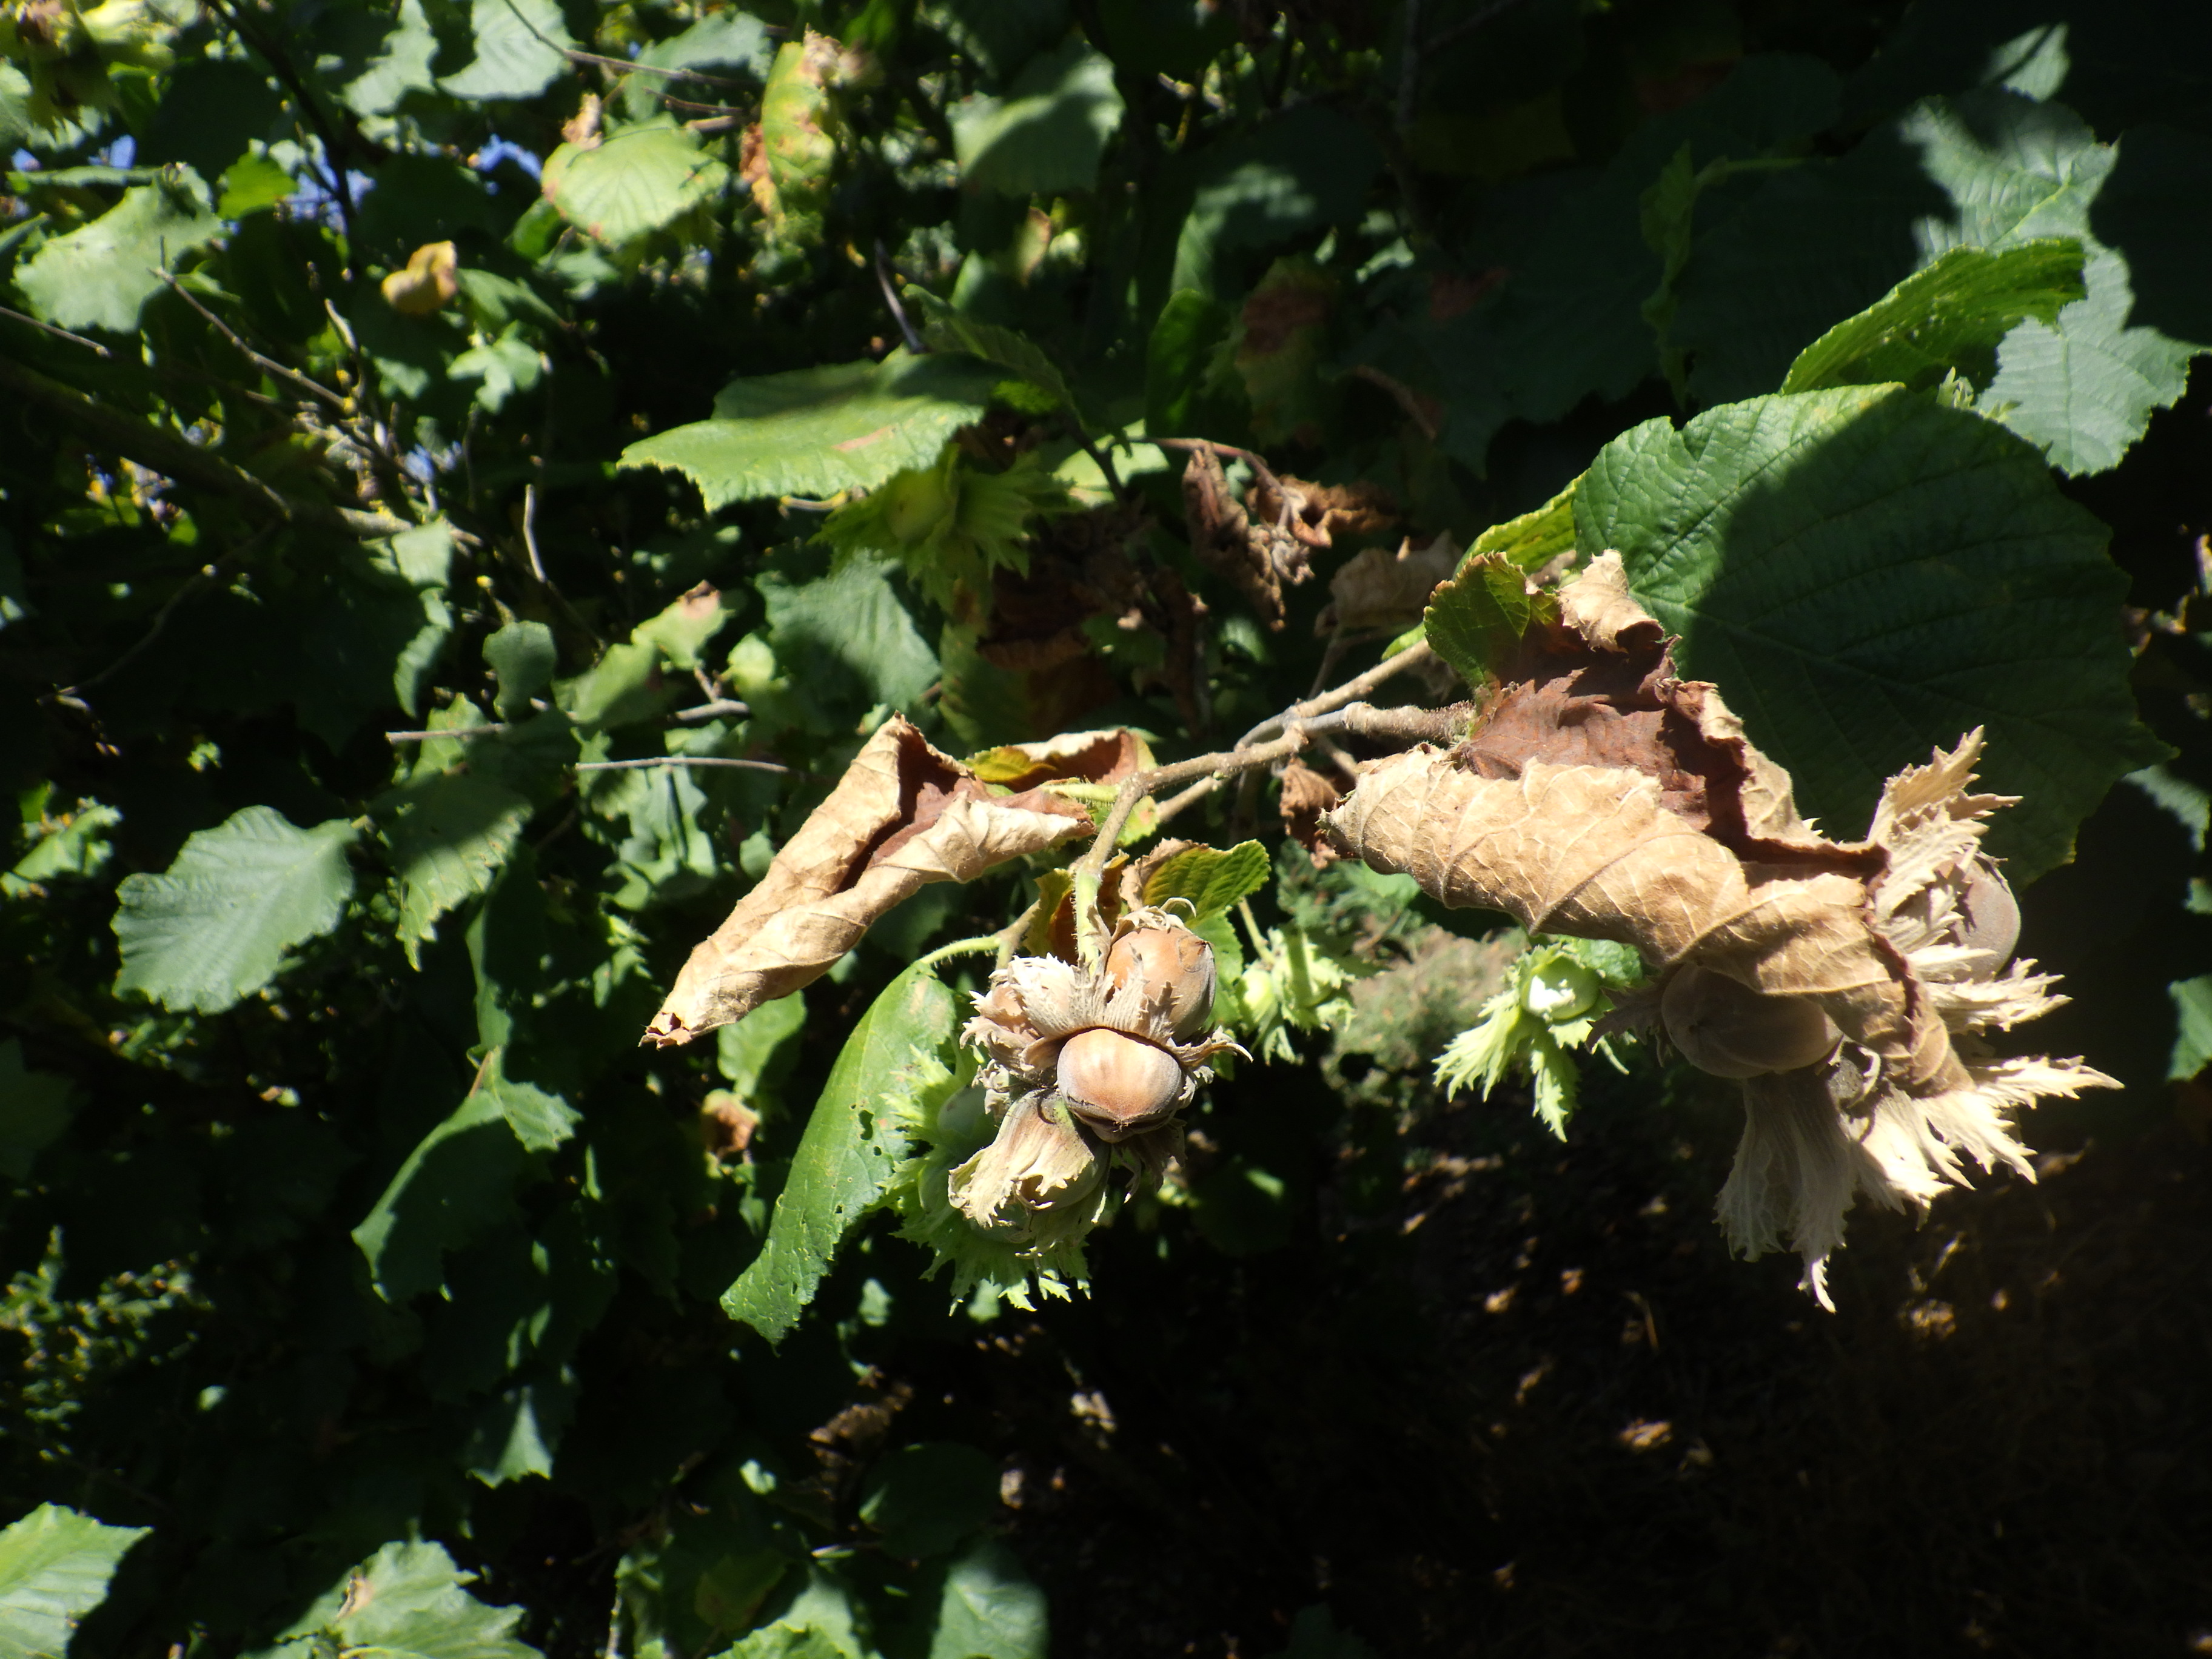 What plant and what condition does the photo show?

hazel, sunburn
